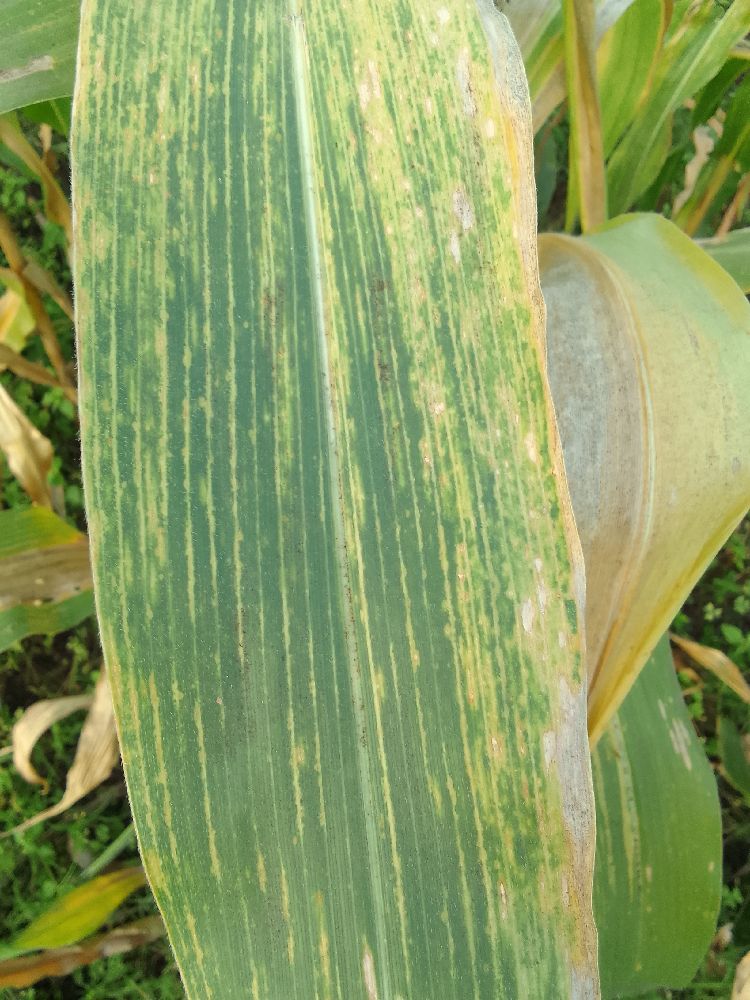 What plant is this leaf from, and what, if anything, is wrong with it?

maize, maize lethal necrosis
